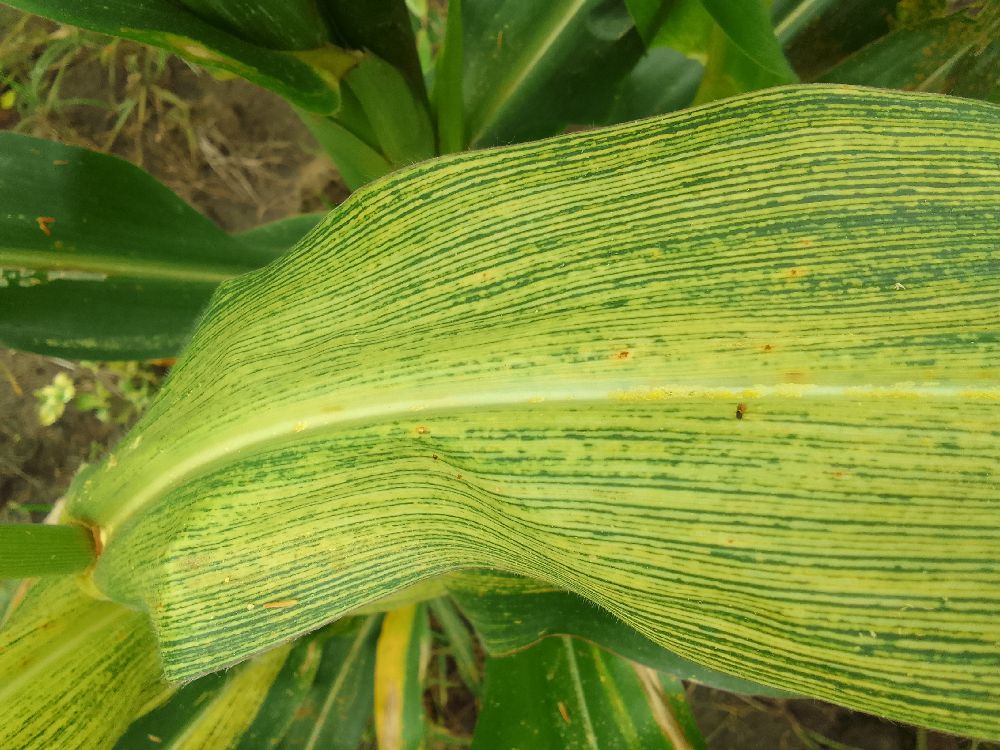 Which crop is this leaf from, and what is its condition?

maize, maize streak virus
